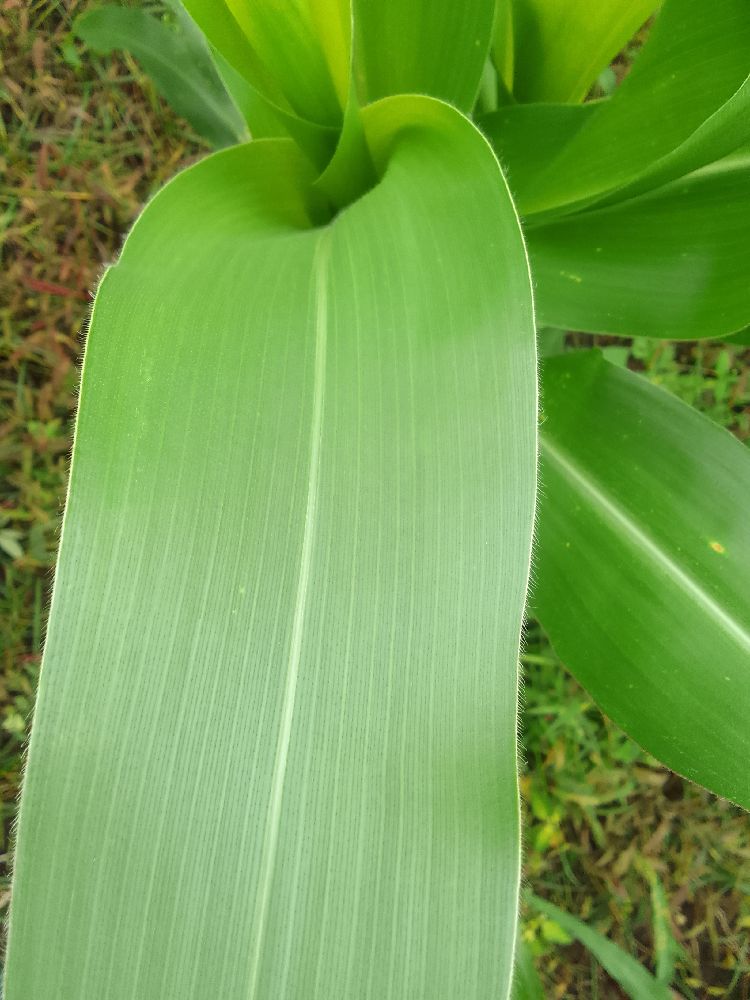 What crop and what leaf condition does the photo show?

maize, healthy
